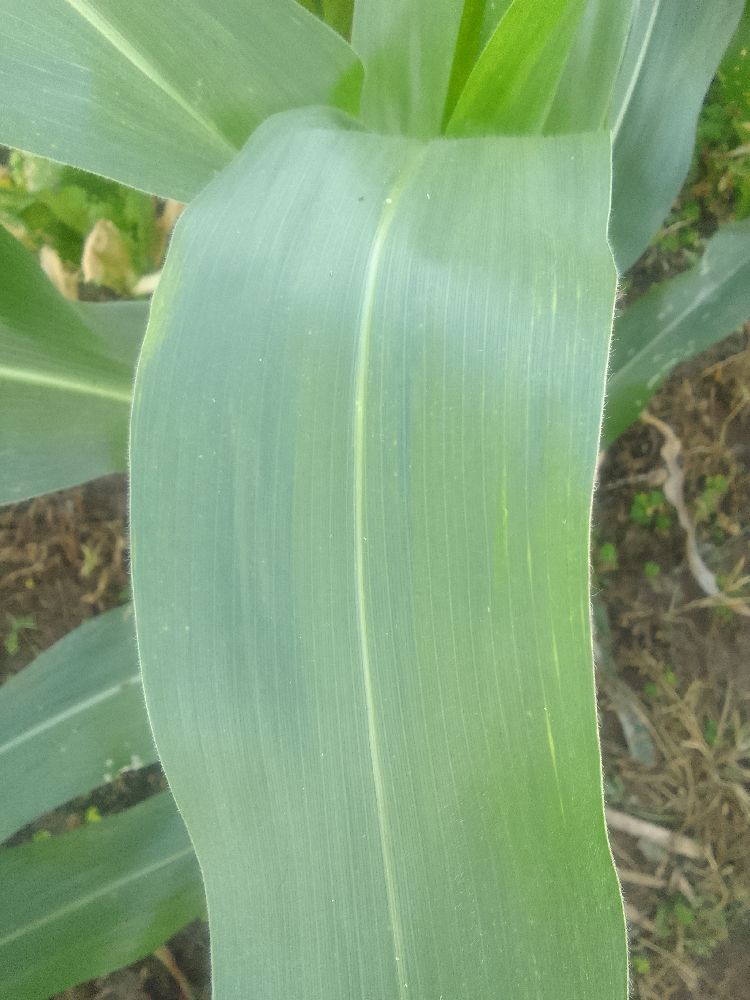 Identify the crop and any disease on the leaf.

maize, healthy
